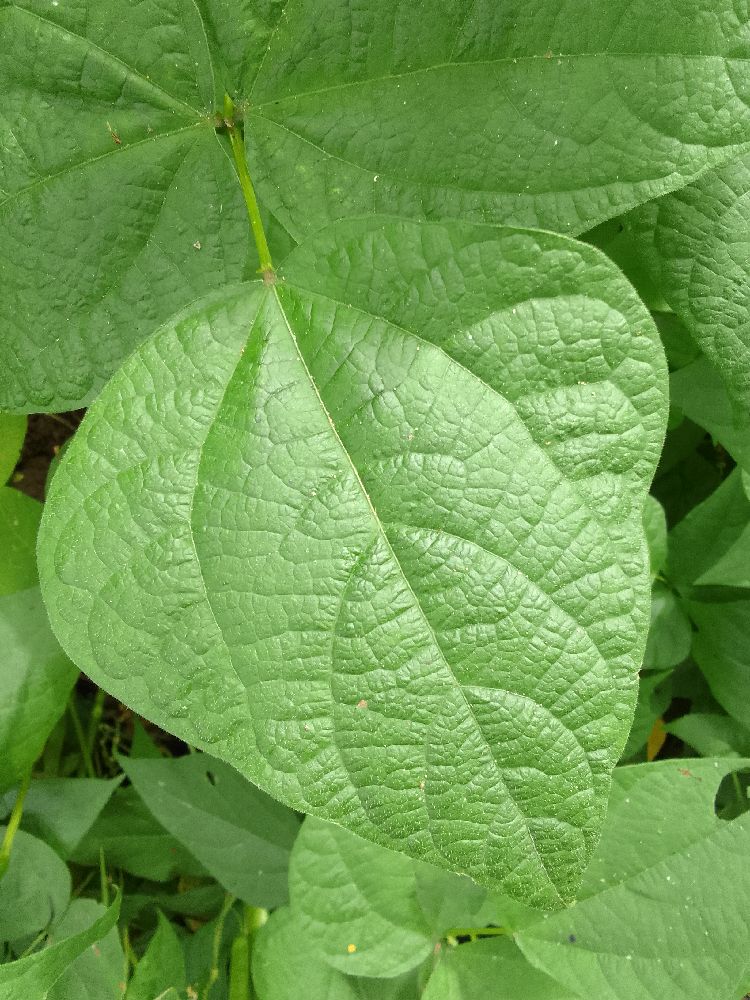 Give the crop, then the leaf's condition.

common bean, healthy
